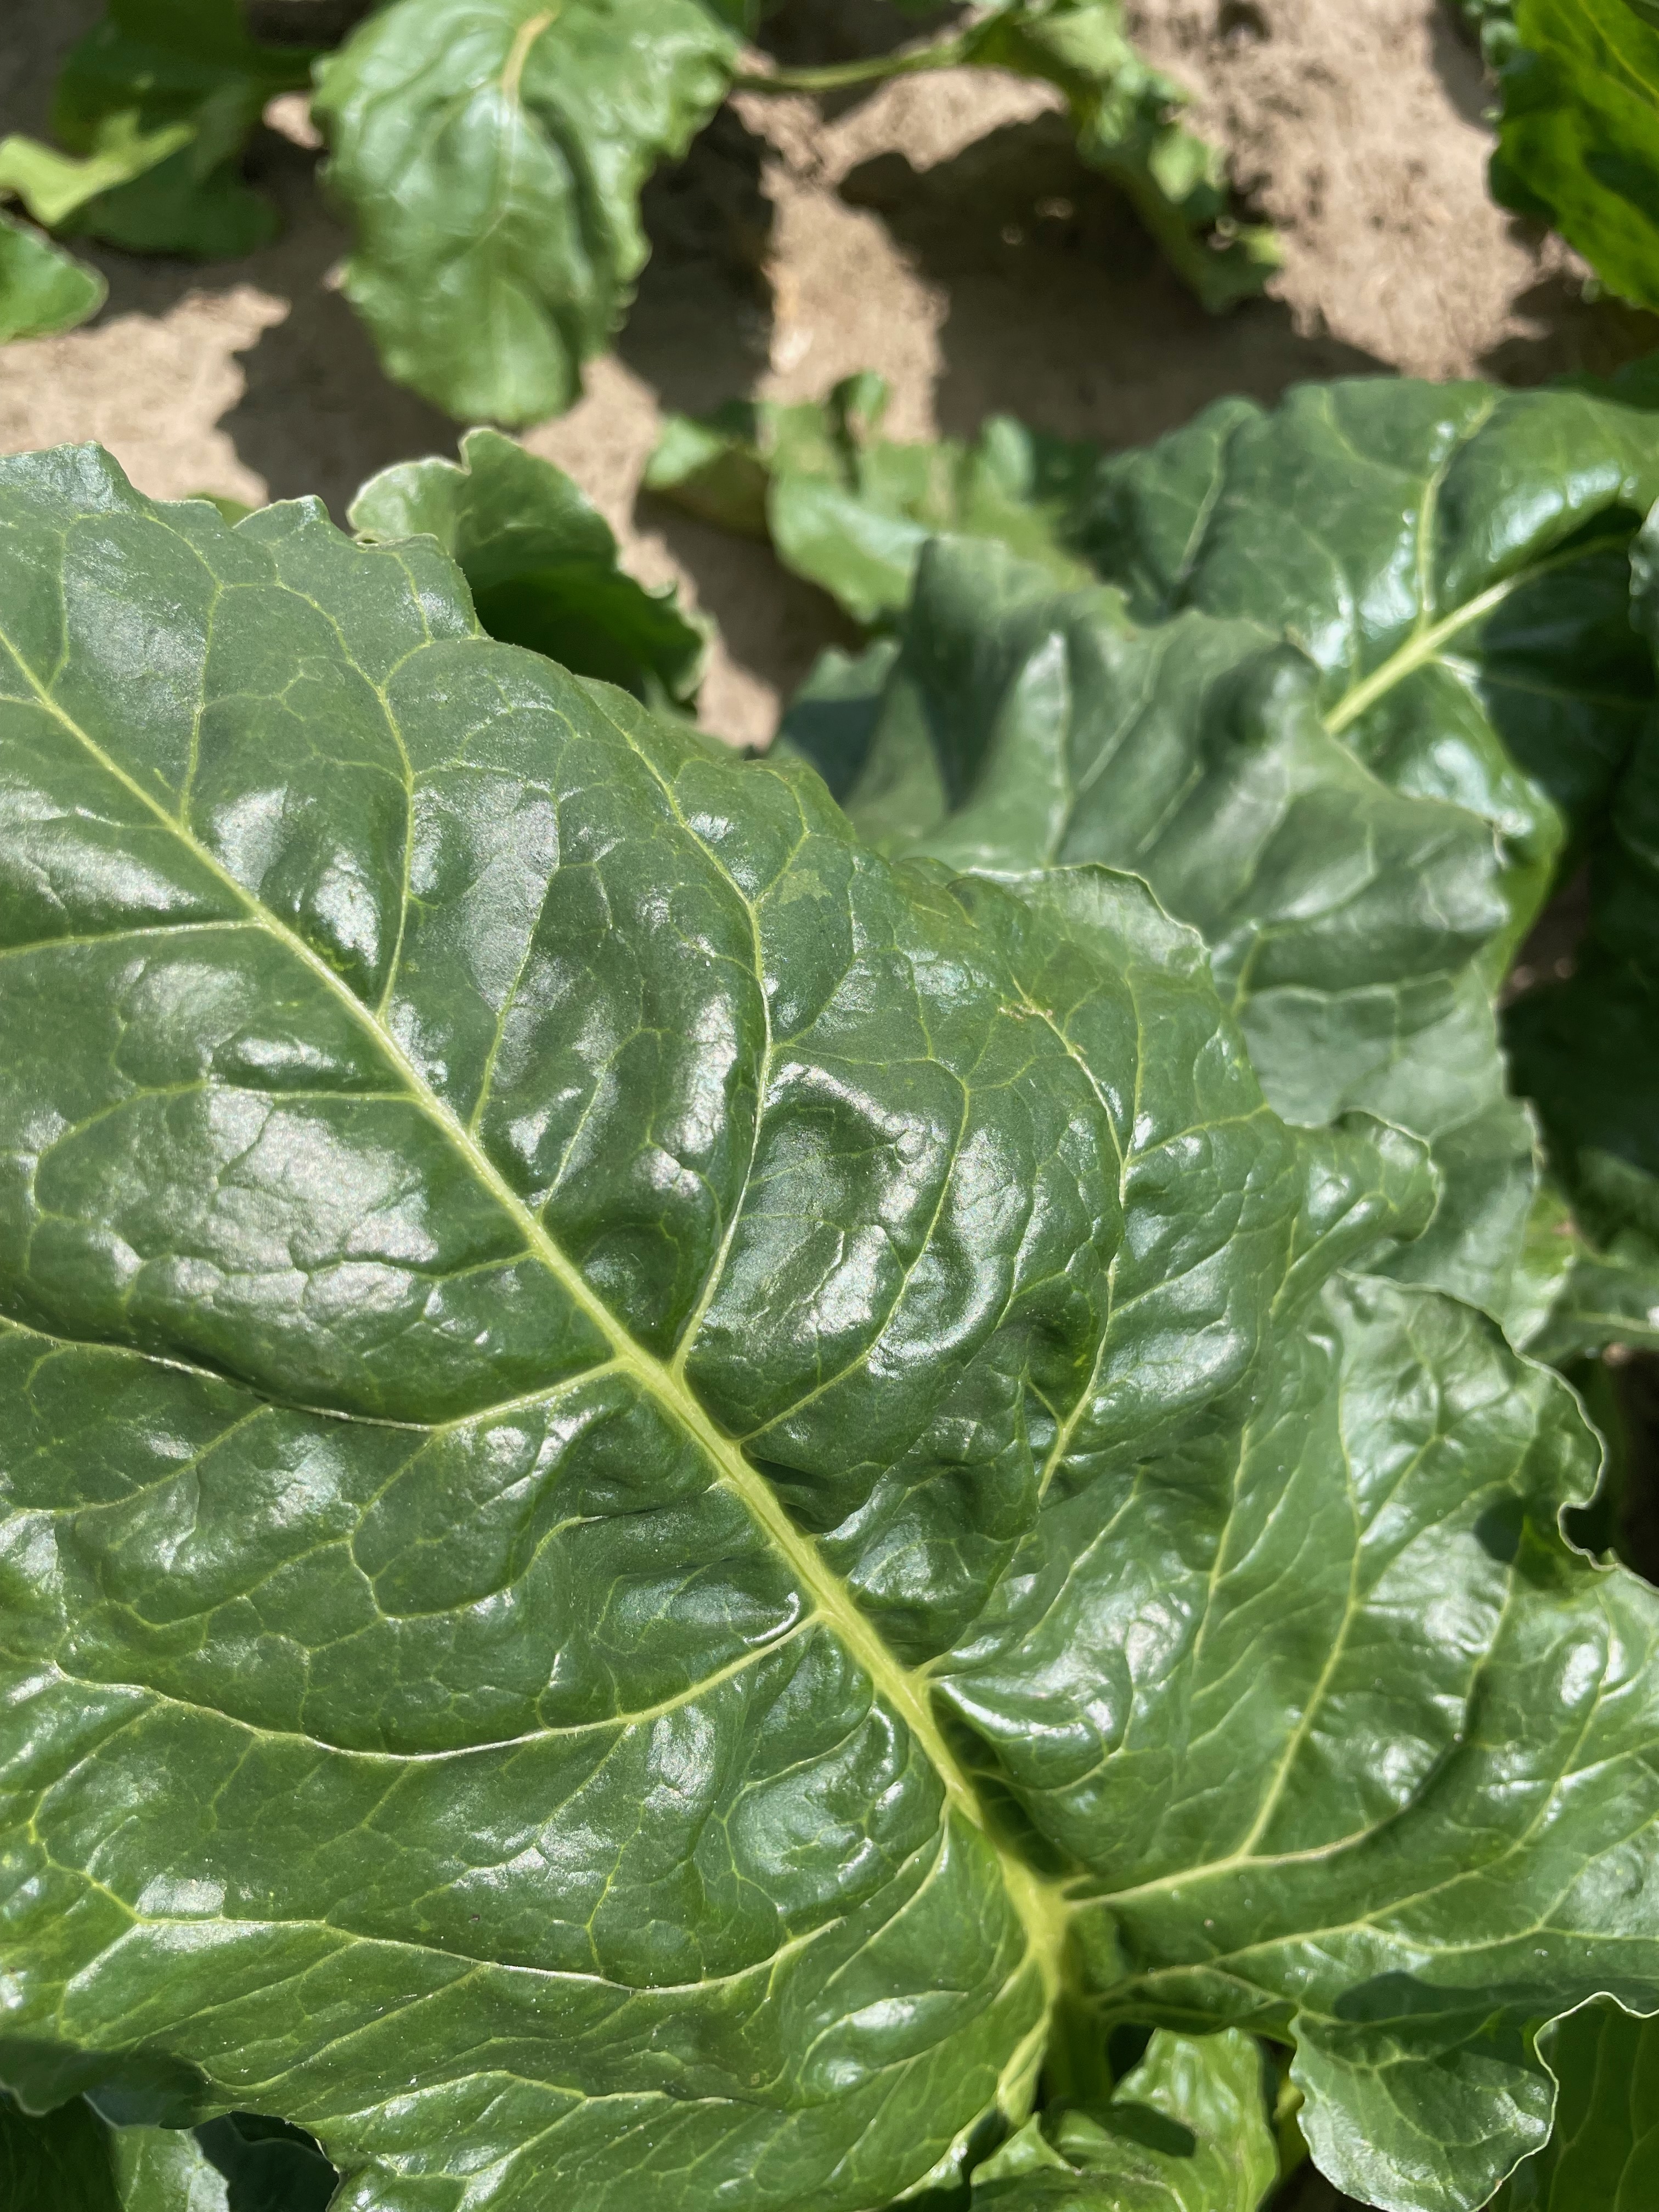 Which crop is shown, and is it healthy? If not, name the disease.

beet, unaffected
